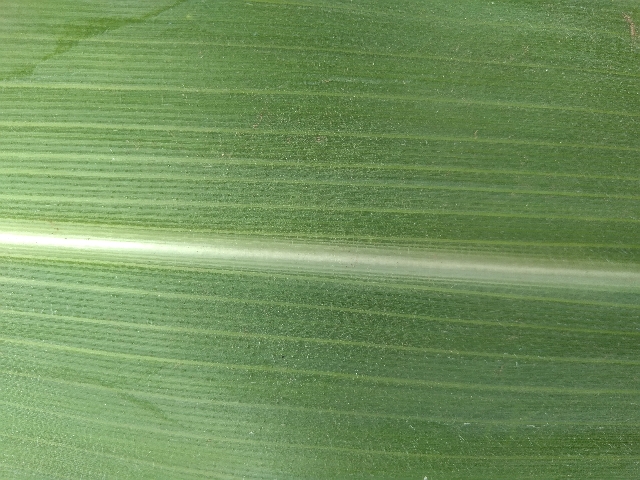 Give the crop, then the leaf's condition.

maize, healthy
